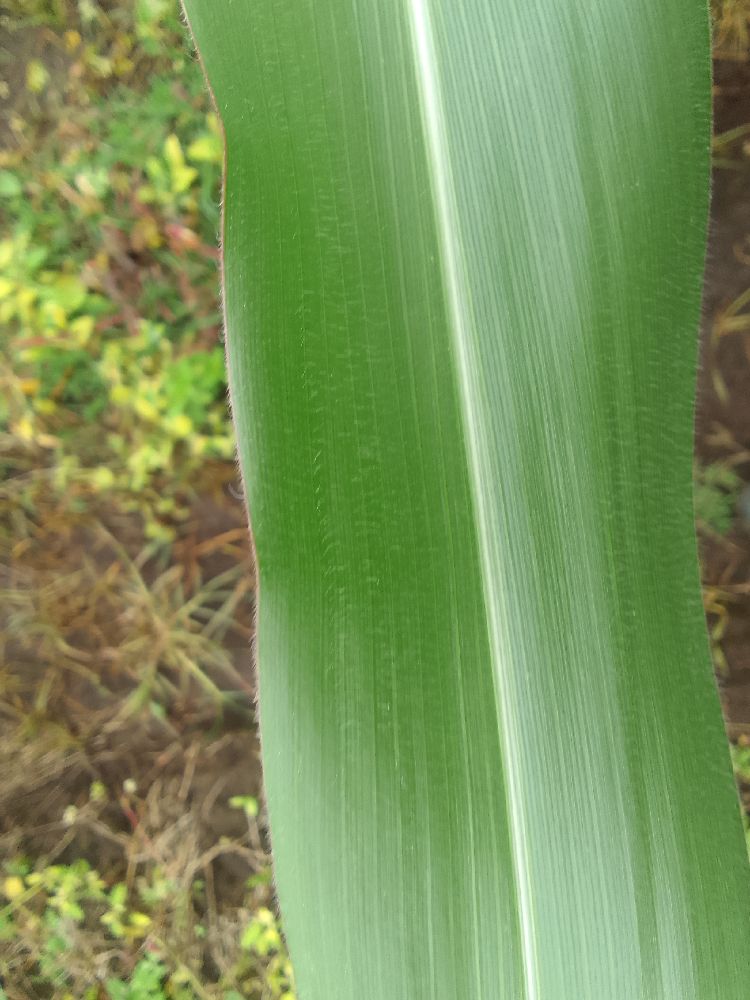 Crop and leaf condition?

maize, healthy
